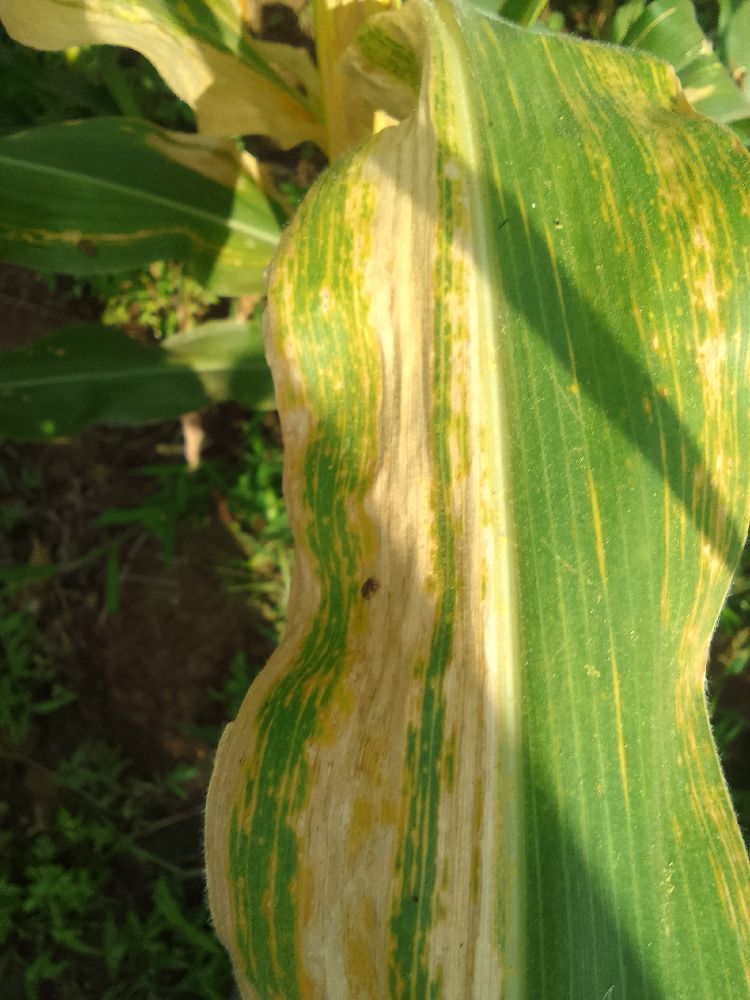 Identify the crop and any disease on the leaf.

maize, maize lethal necrosis
